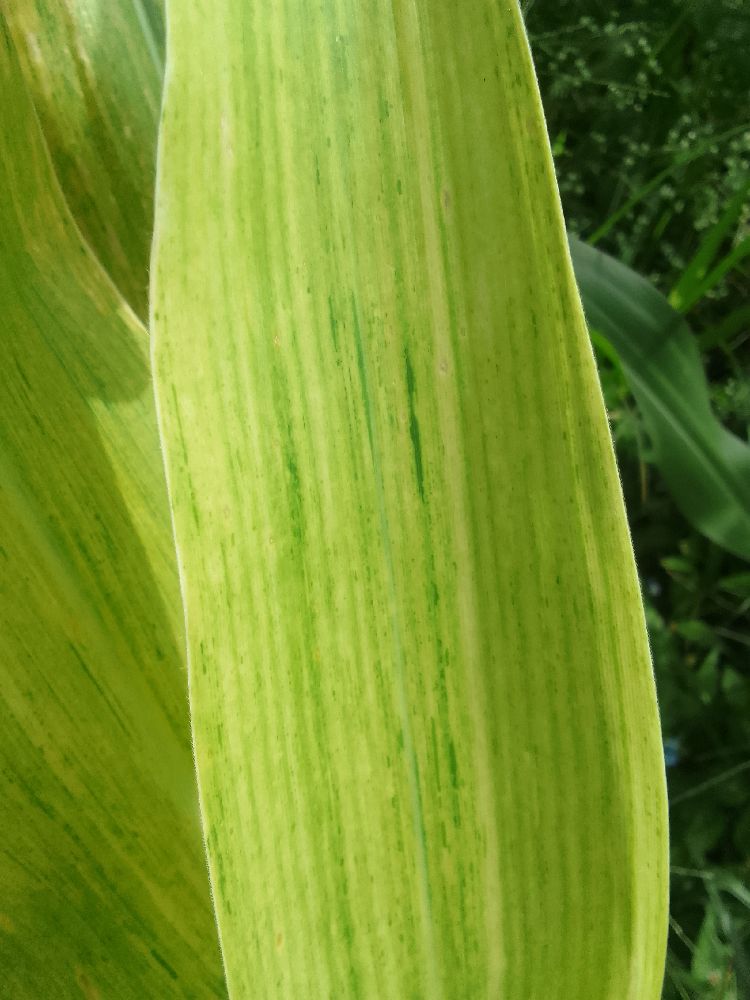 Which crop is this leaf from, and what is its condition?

maize, maize lethal necrosis
